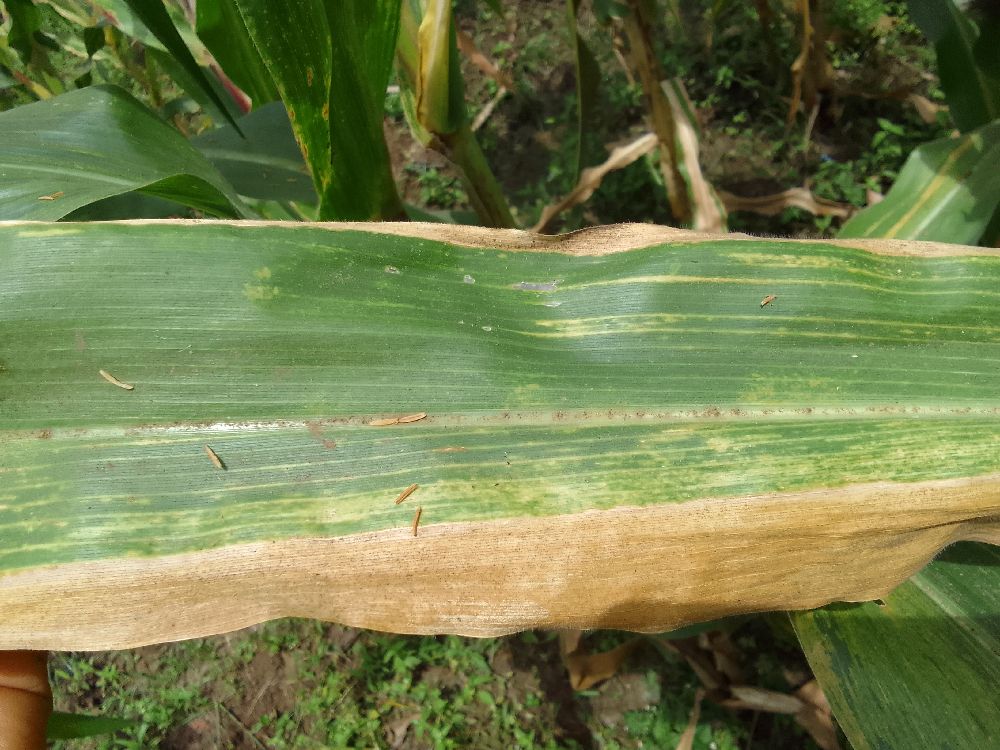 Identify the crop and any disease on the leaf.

maize, maize lethal necrosis
